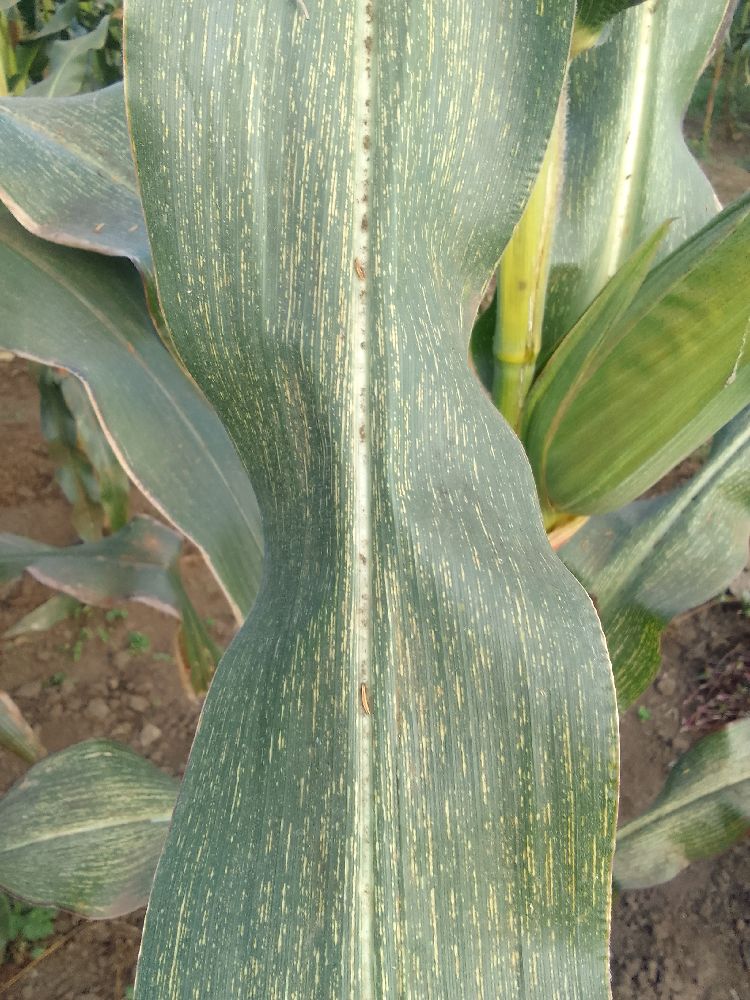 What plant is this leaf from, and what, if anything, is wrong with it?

maize, maize streak virus
